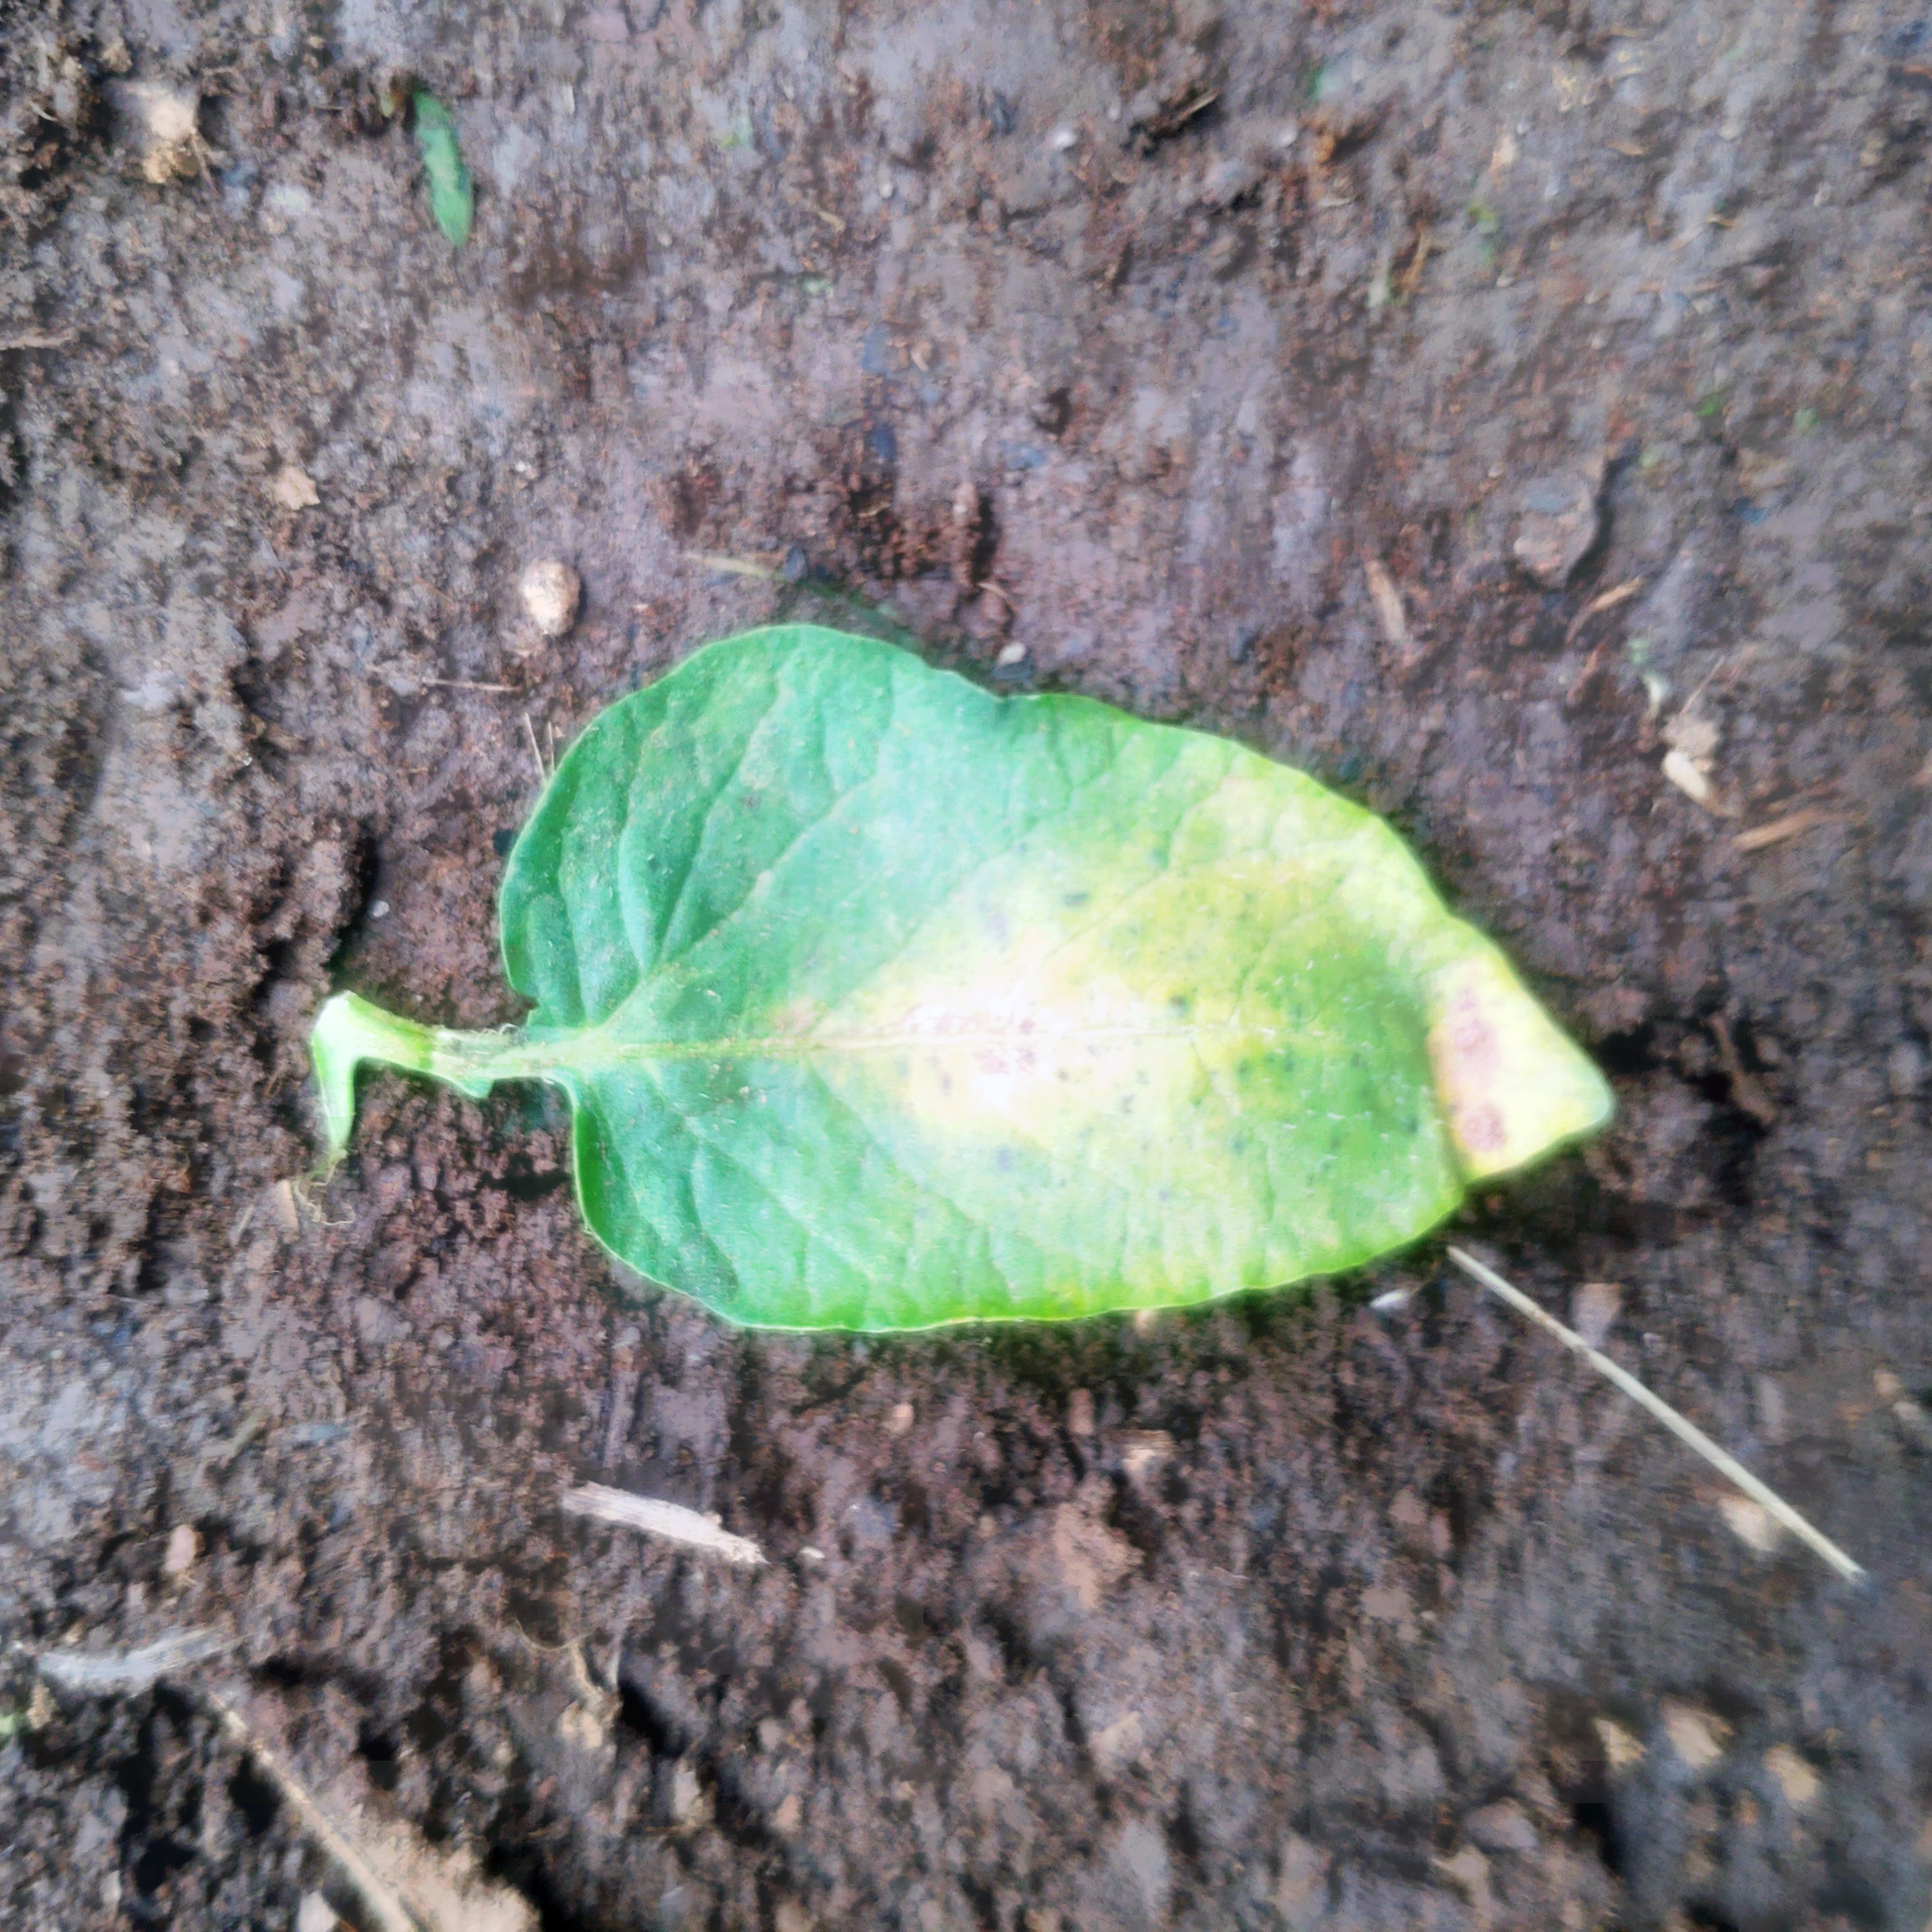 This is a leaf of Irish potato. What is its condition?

late blight
